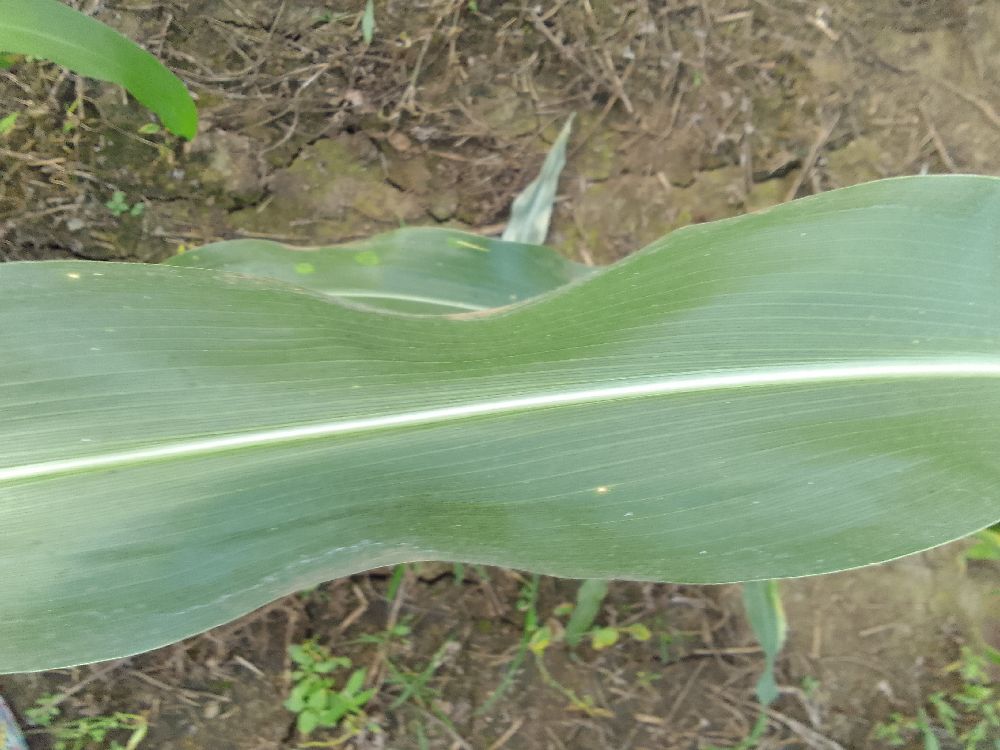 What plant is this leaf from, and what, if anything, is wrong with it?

maize, healthy
